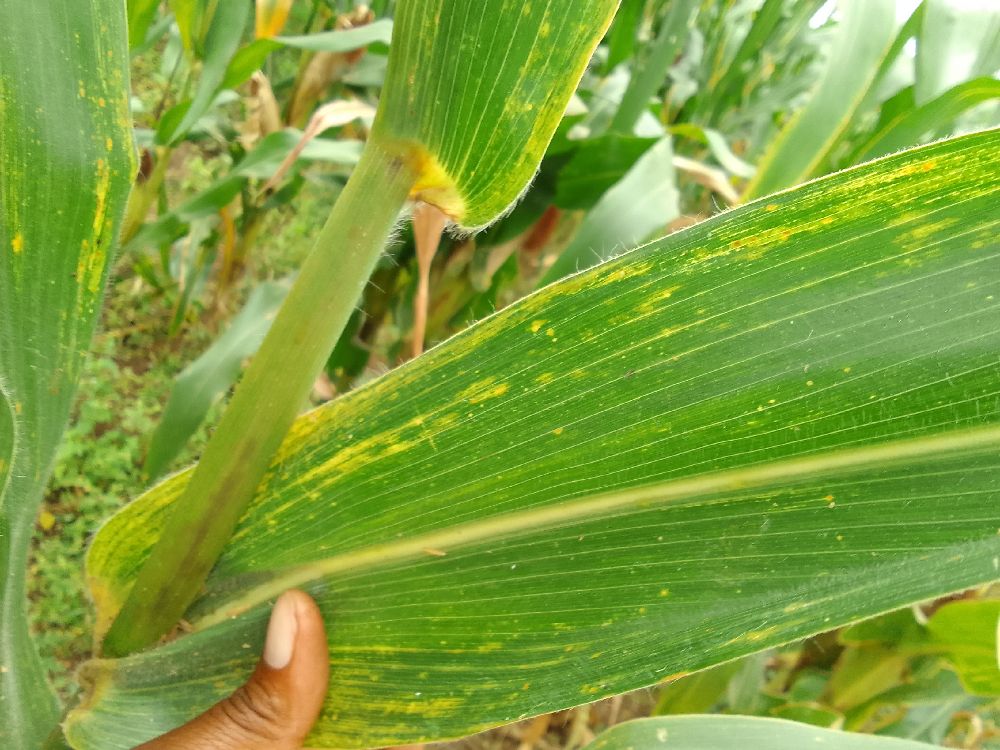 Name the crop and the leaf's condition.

maize, maize lethal necrosis
